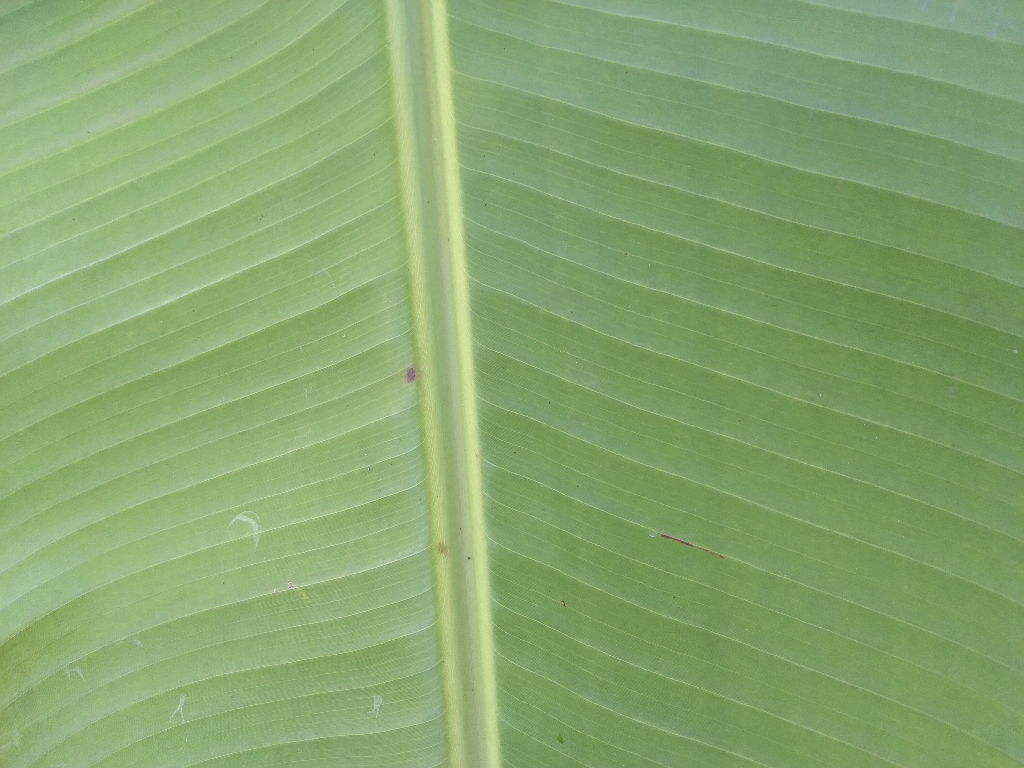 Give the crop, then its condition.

banana, healthy
